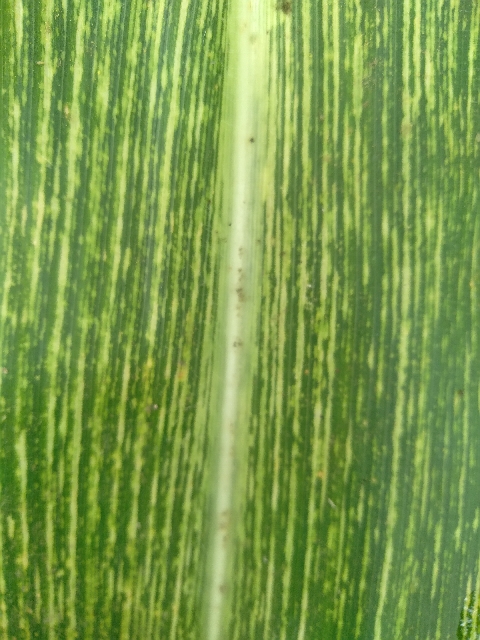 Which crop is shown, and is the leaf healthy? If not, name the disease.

maize, maize streak virus
